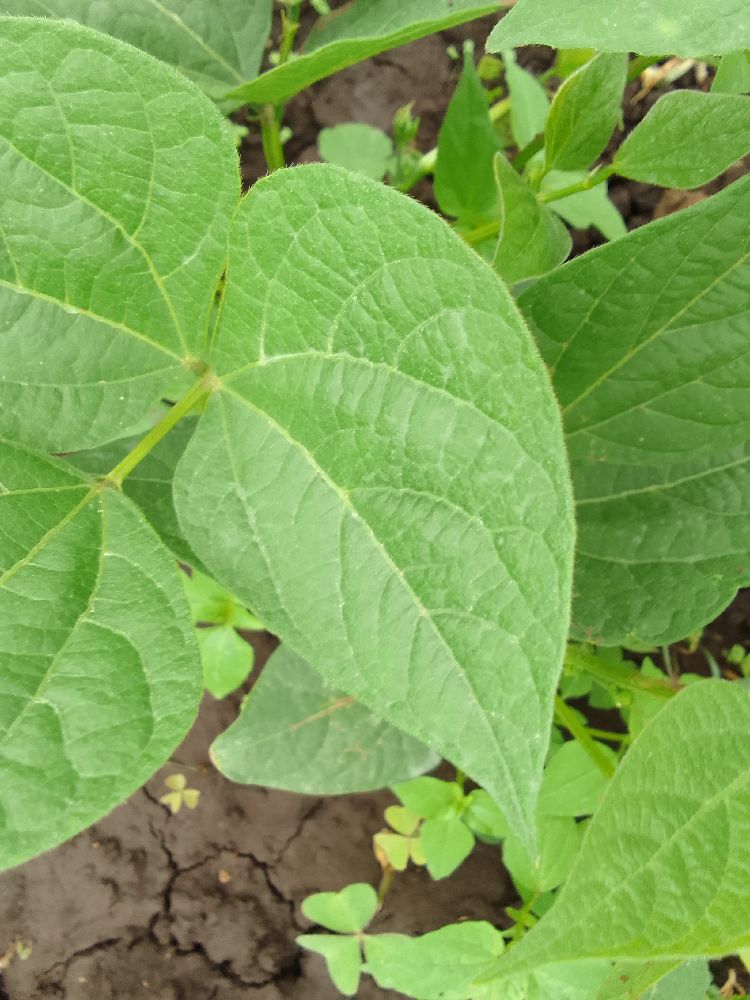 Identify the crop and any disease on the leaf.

common bean, healthy
